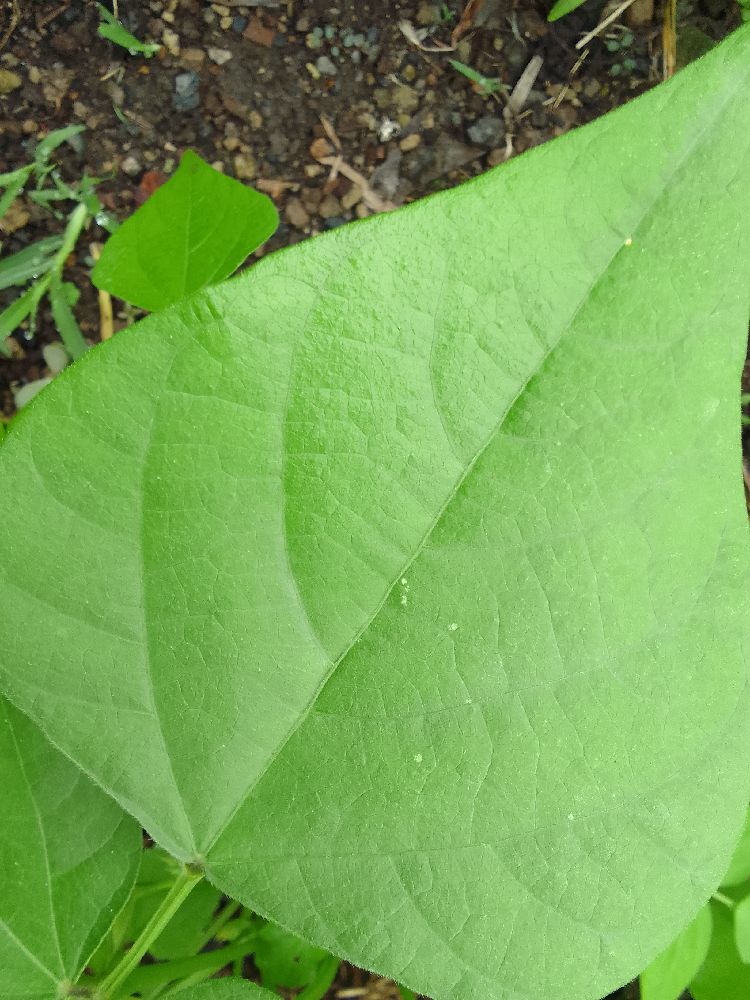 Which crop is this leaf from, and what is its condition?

common bean, healthy
